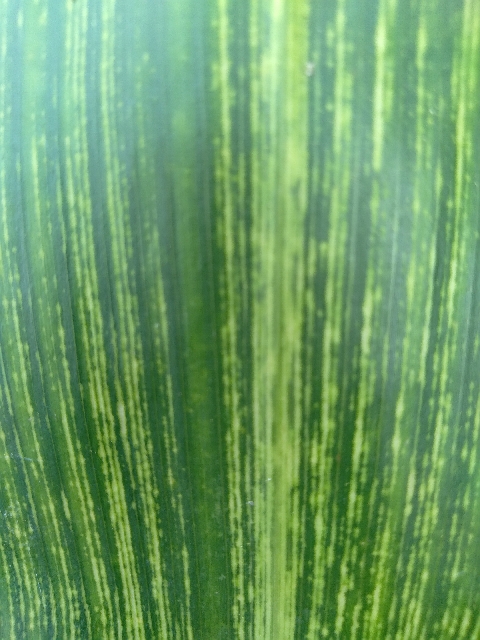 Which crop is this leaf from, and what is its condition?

maize, maize streak virus
